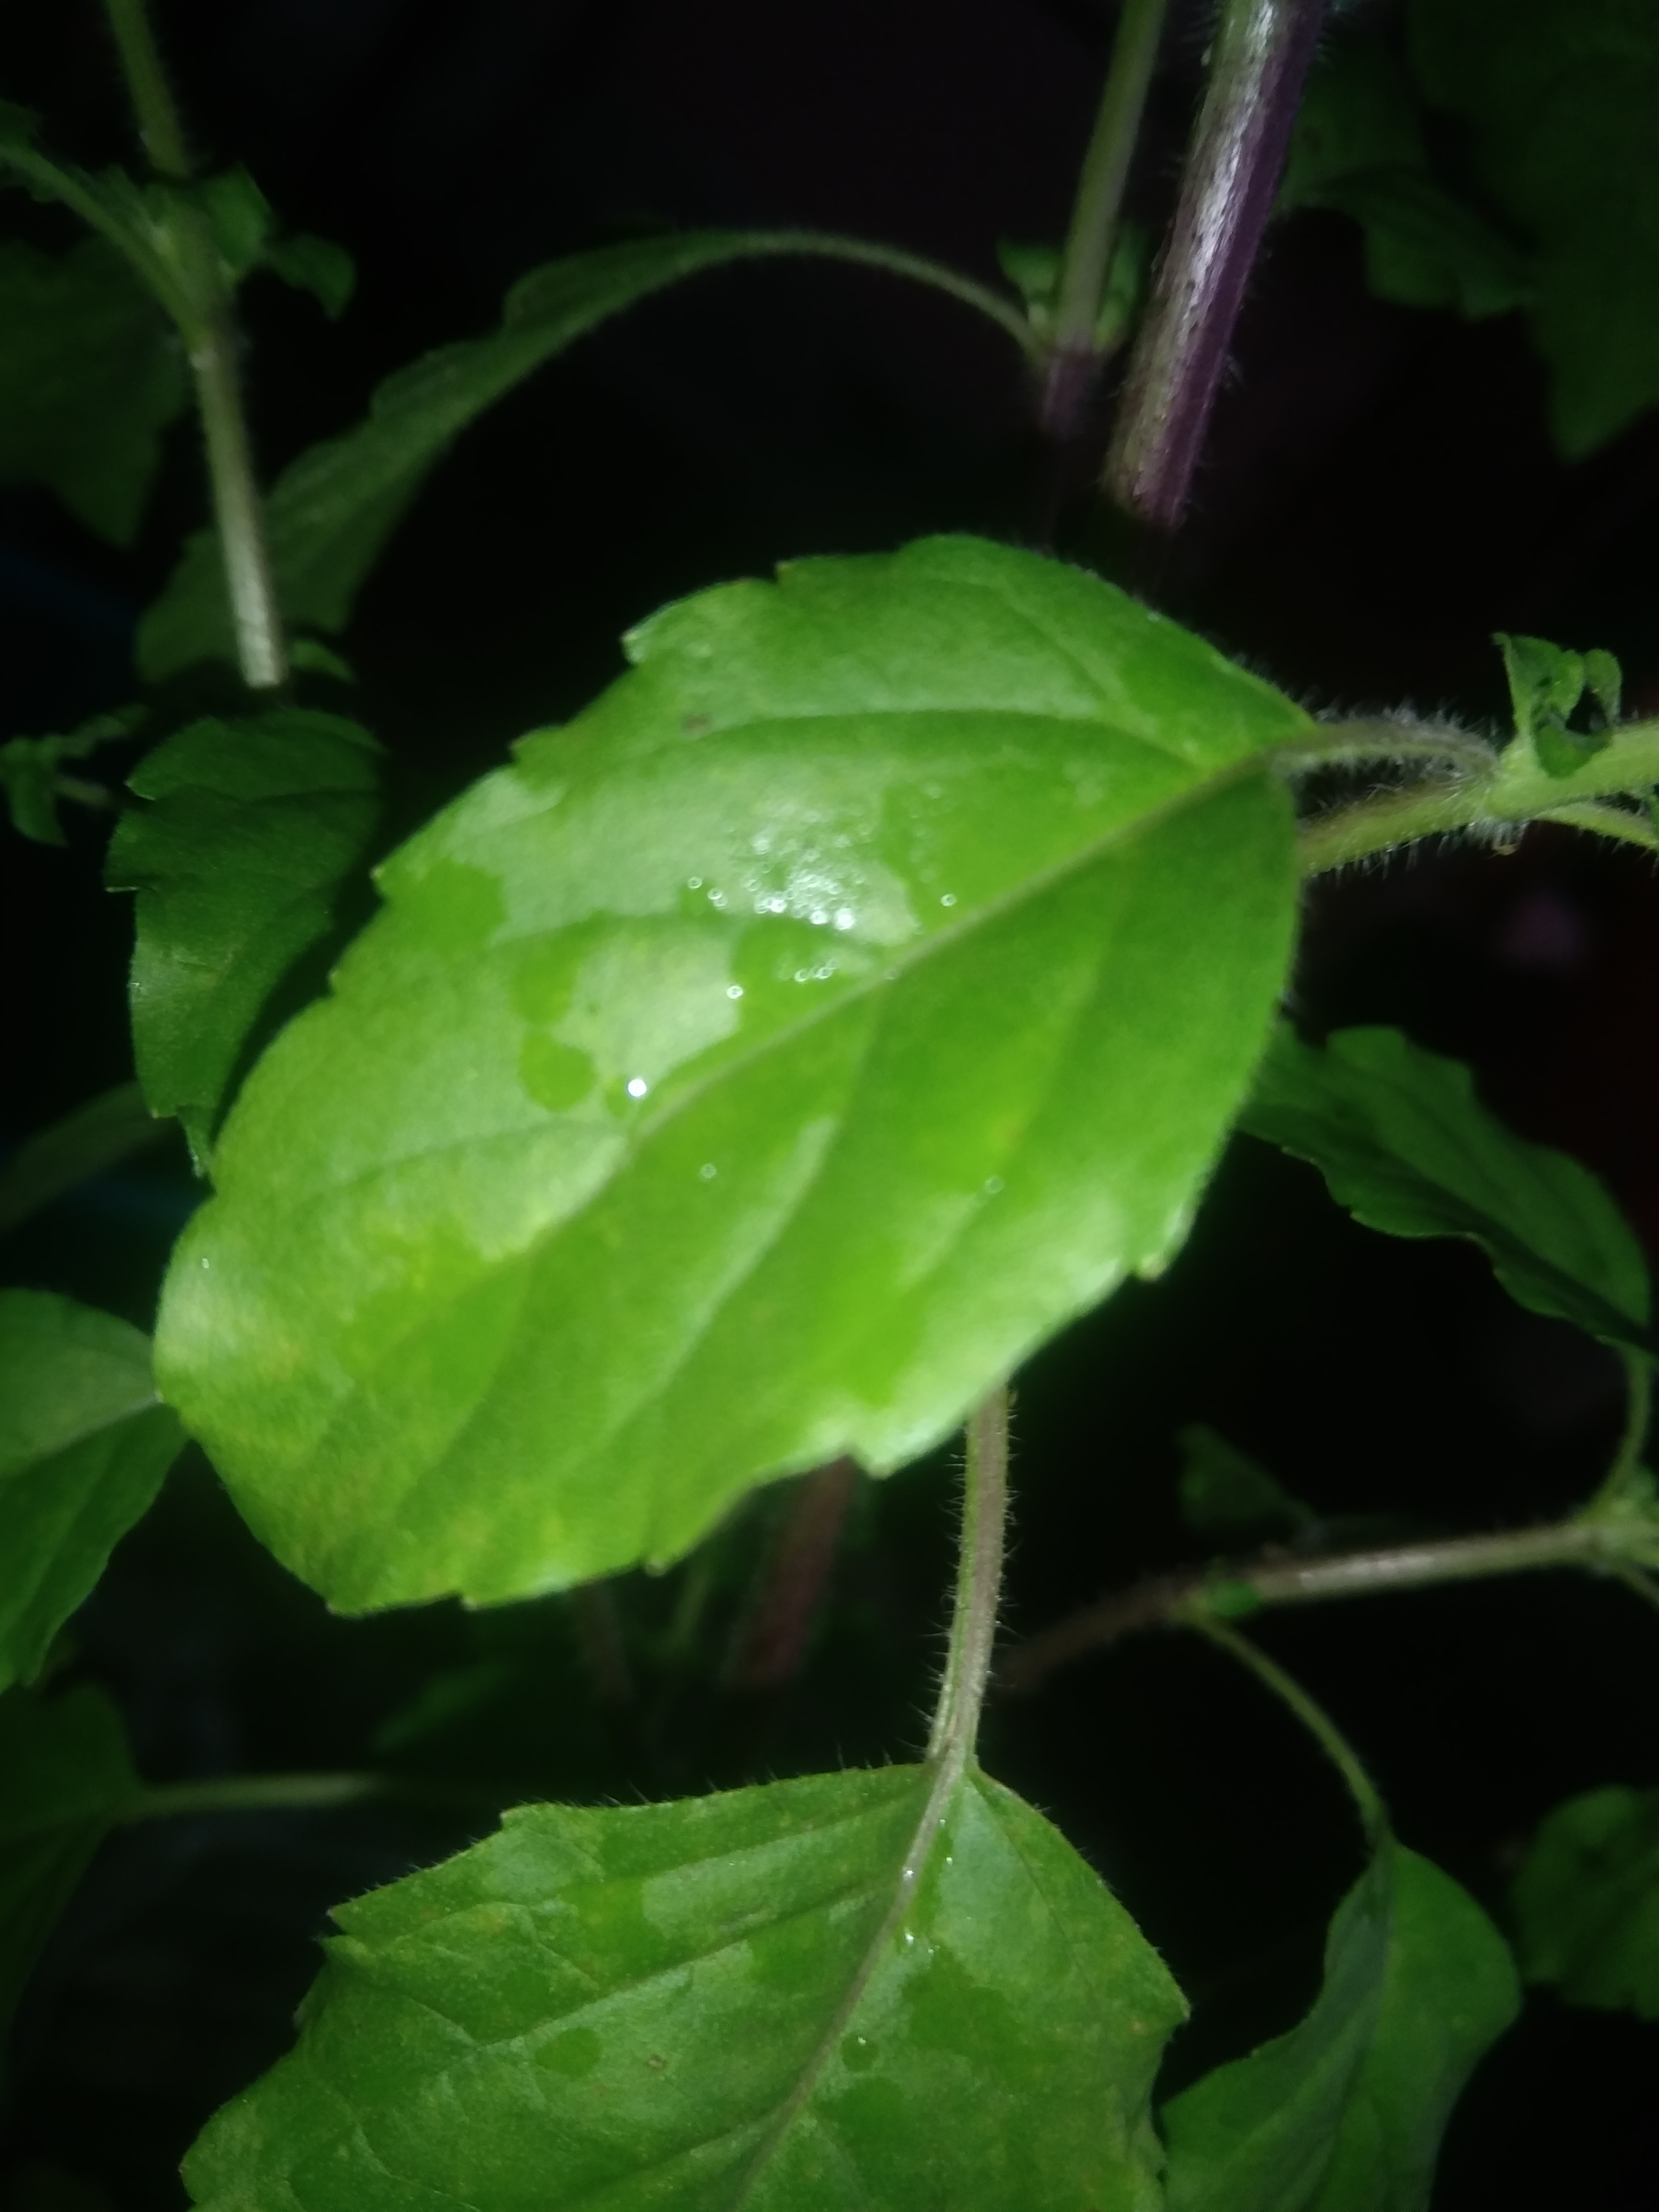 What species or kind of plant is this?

tulshi
